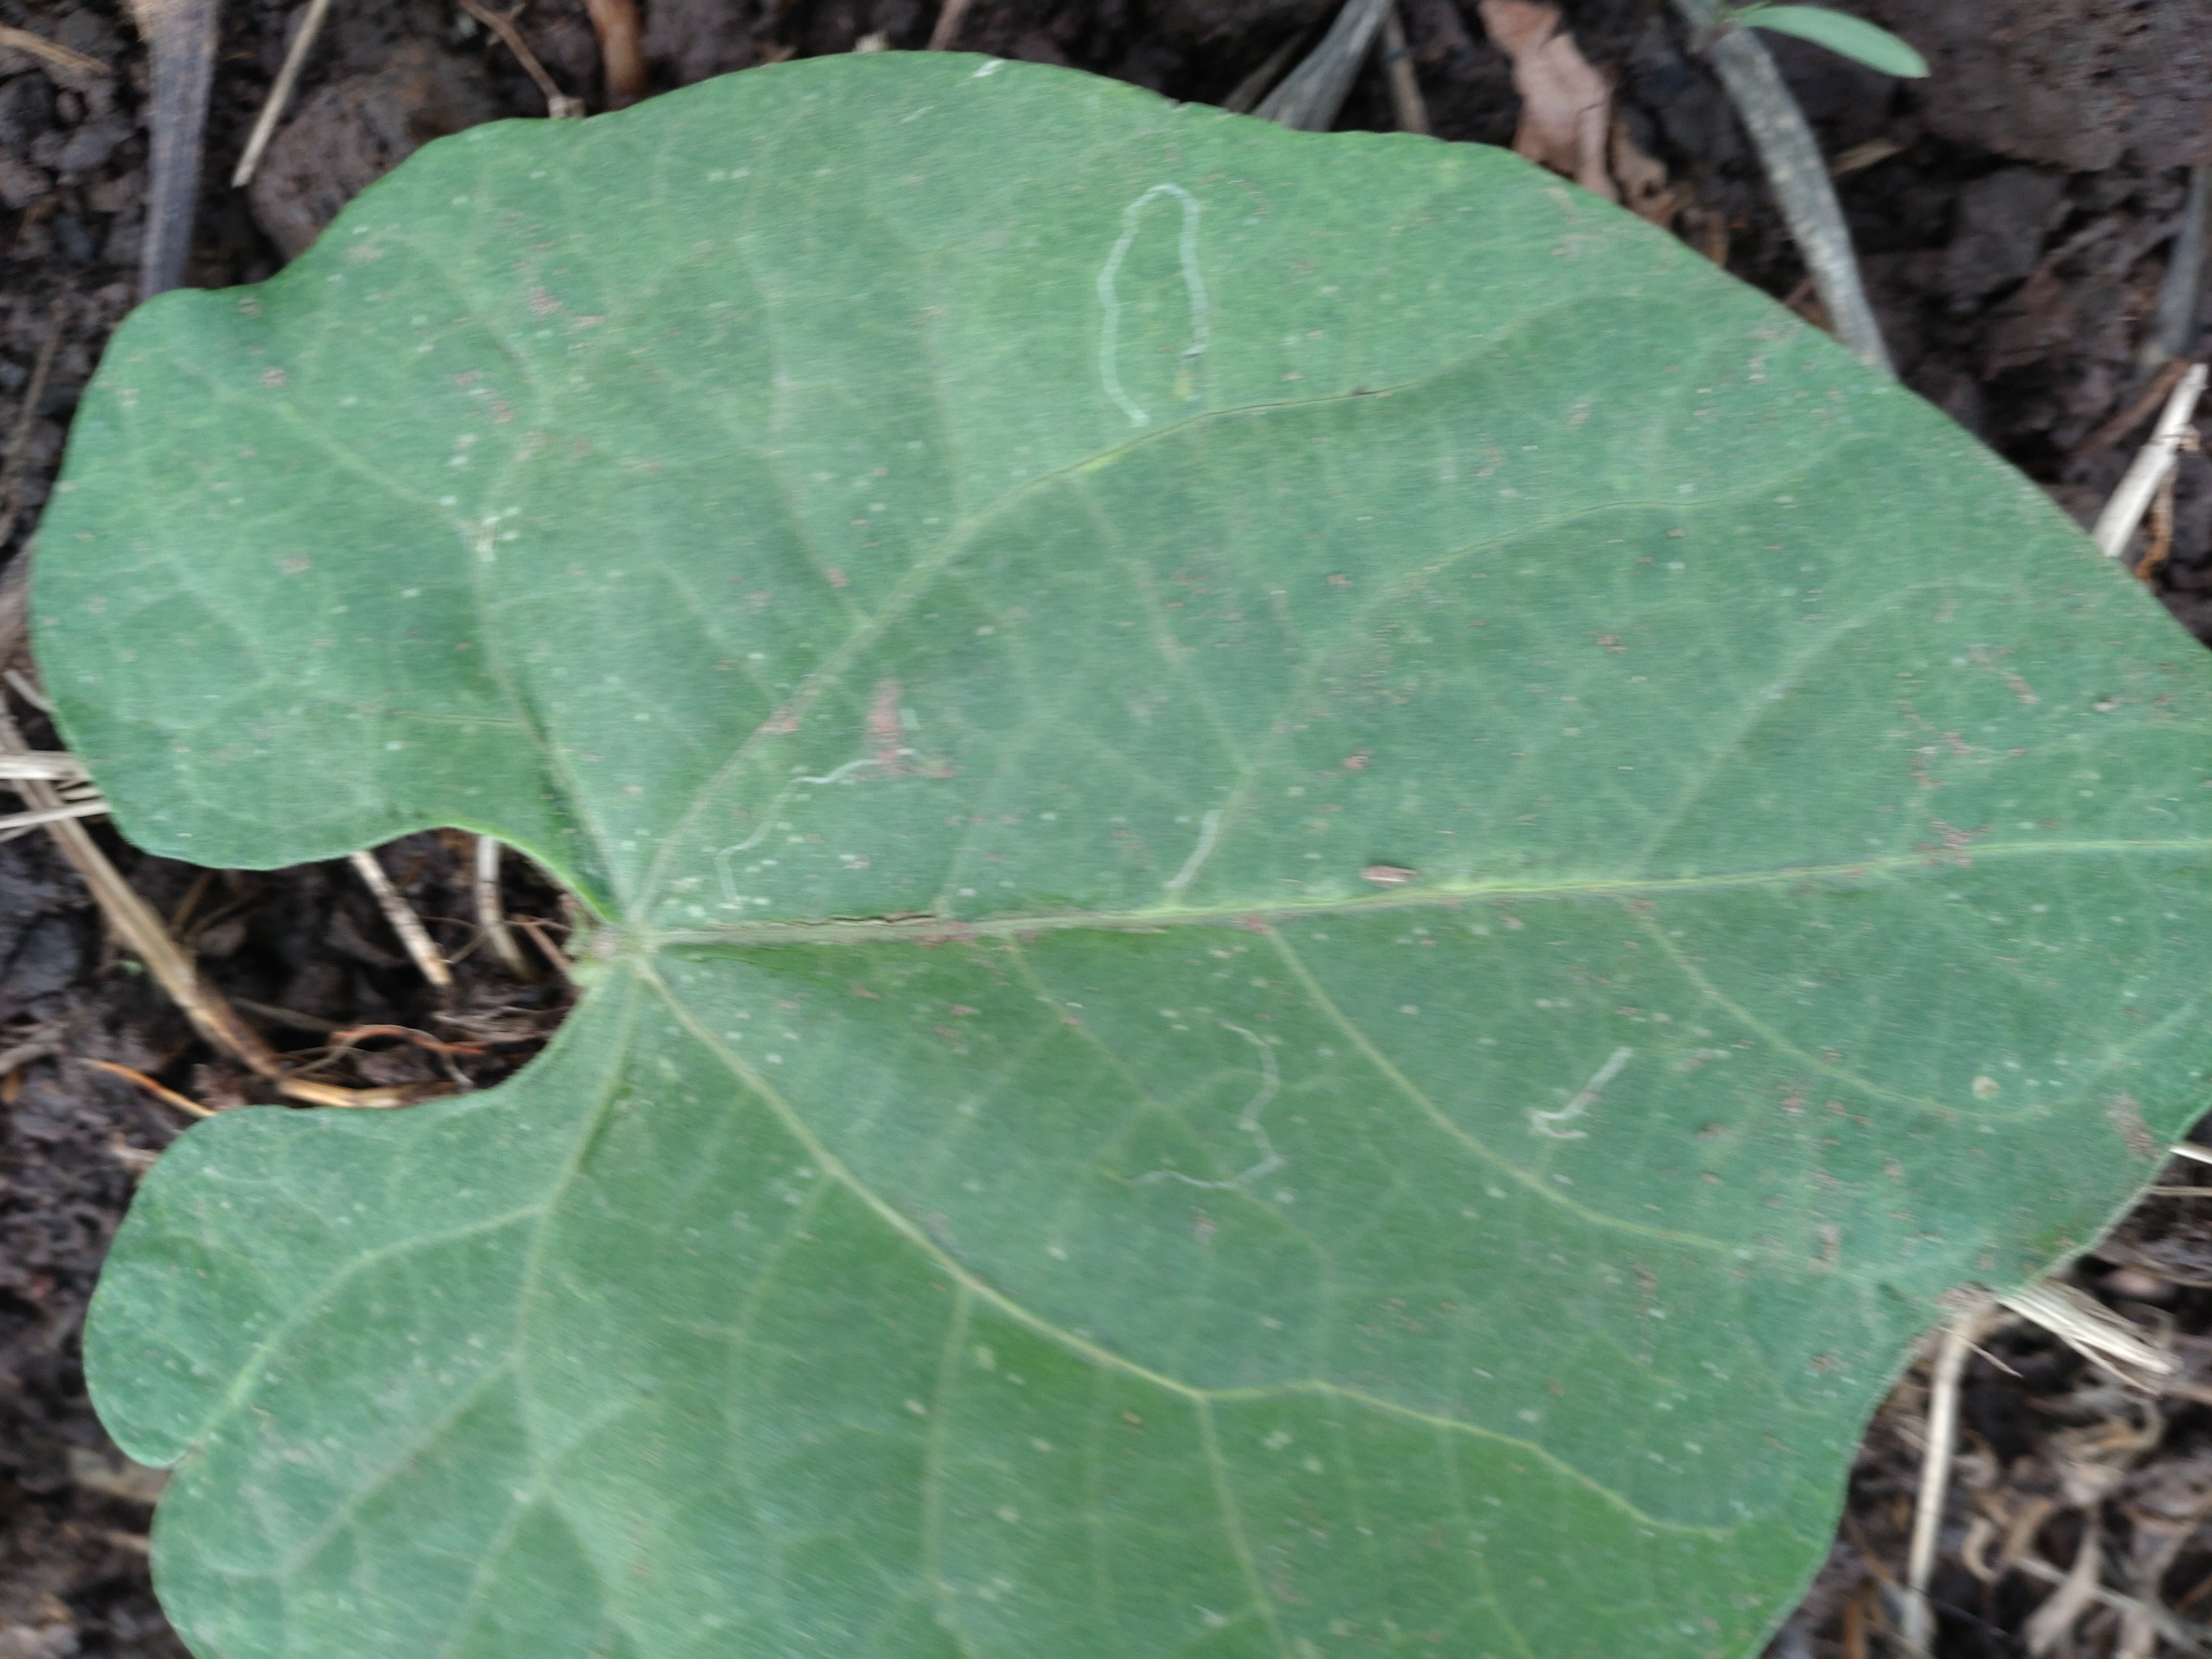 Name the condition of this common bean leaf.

healthy
